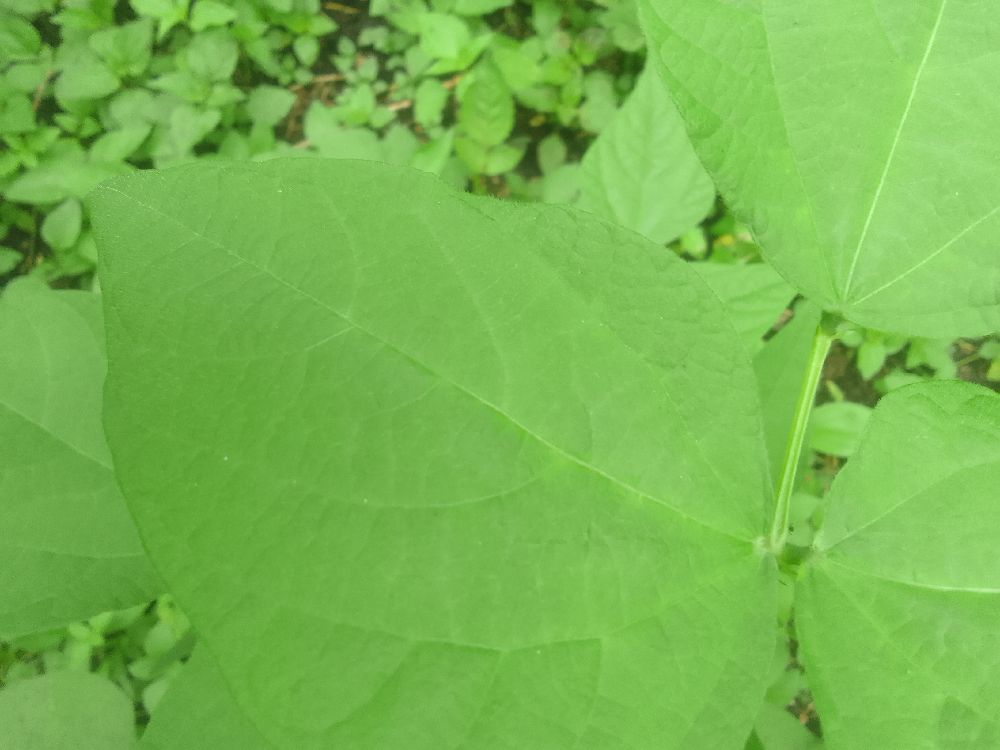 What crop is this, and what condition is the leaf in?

common bean, healthy
